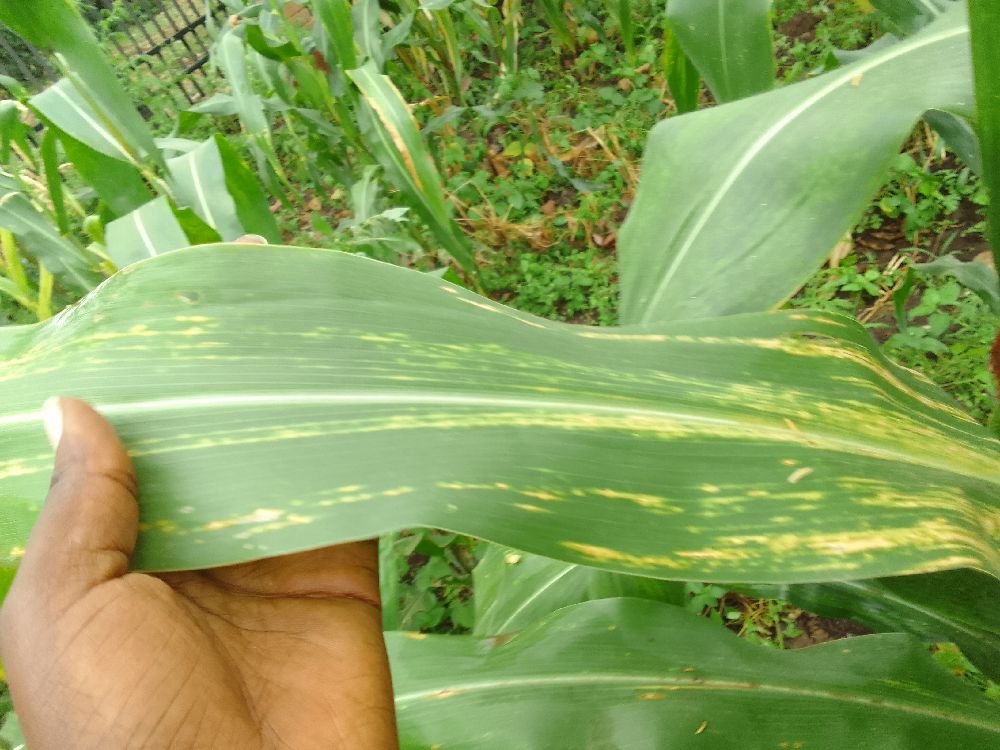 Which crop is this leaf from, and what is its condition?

maize, maize lethal necrosis
